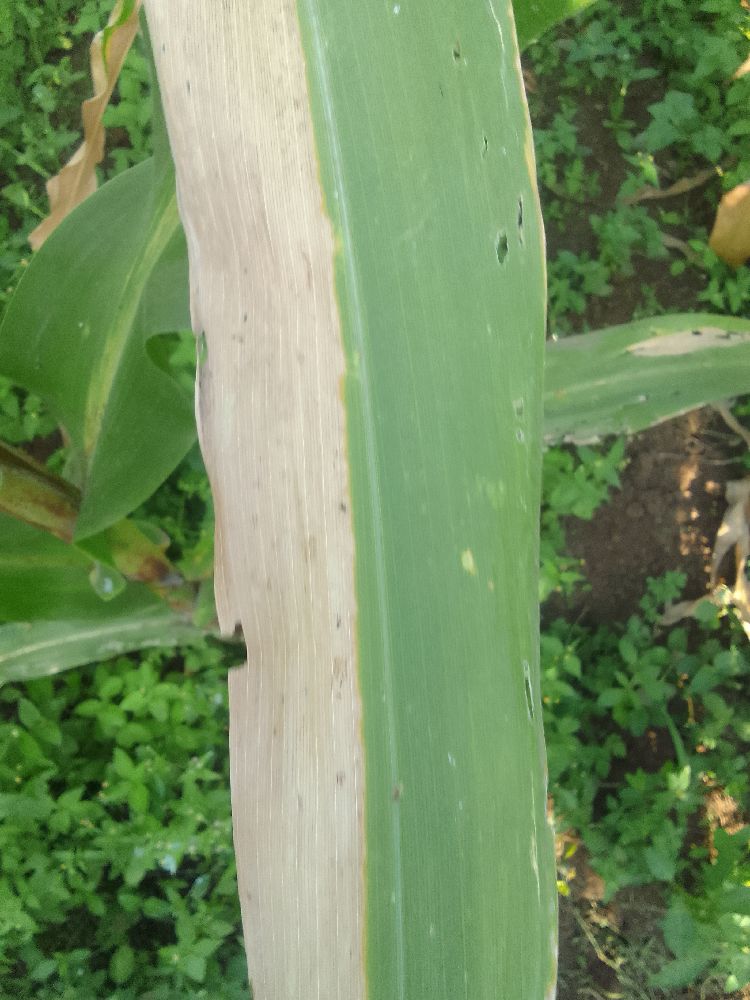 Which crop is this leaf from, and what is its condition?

maize, maize lethal necrosis
